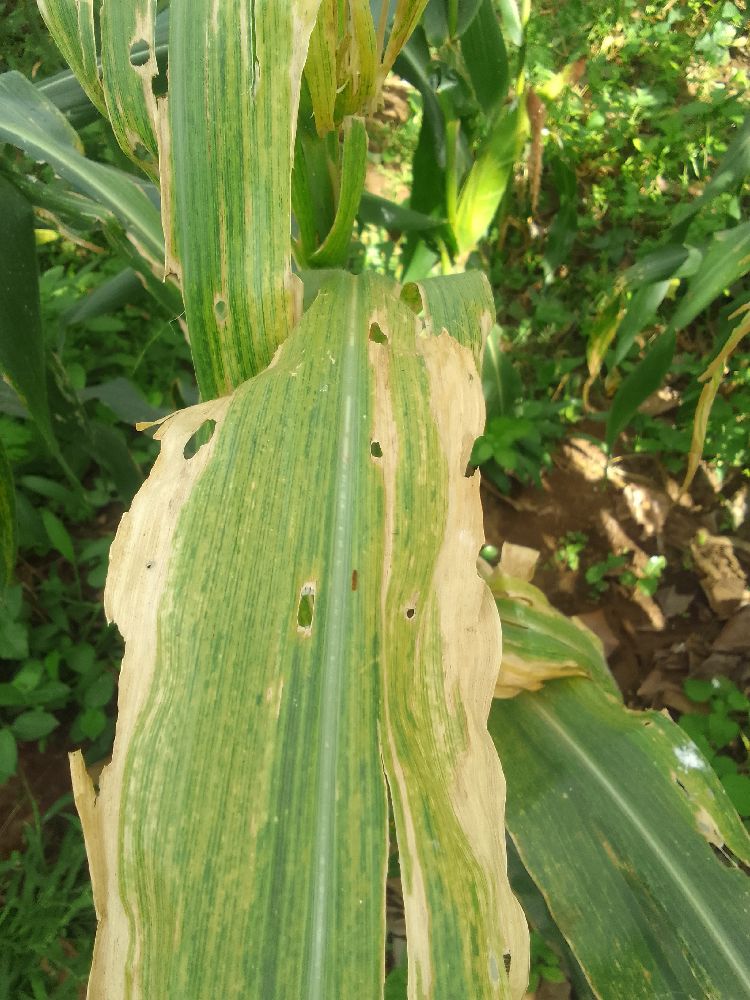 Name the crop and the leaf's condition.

maize, maize lethal necrosis
